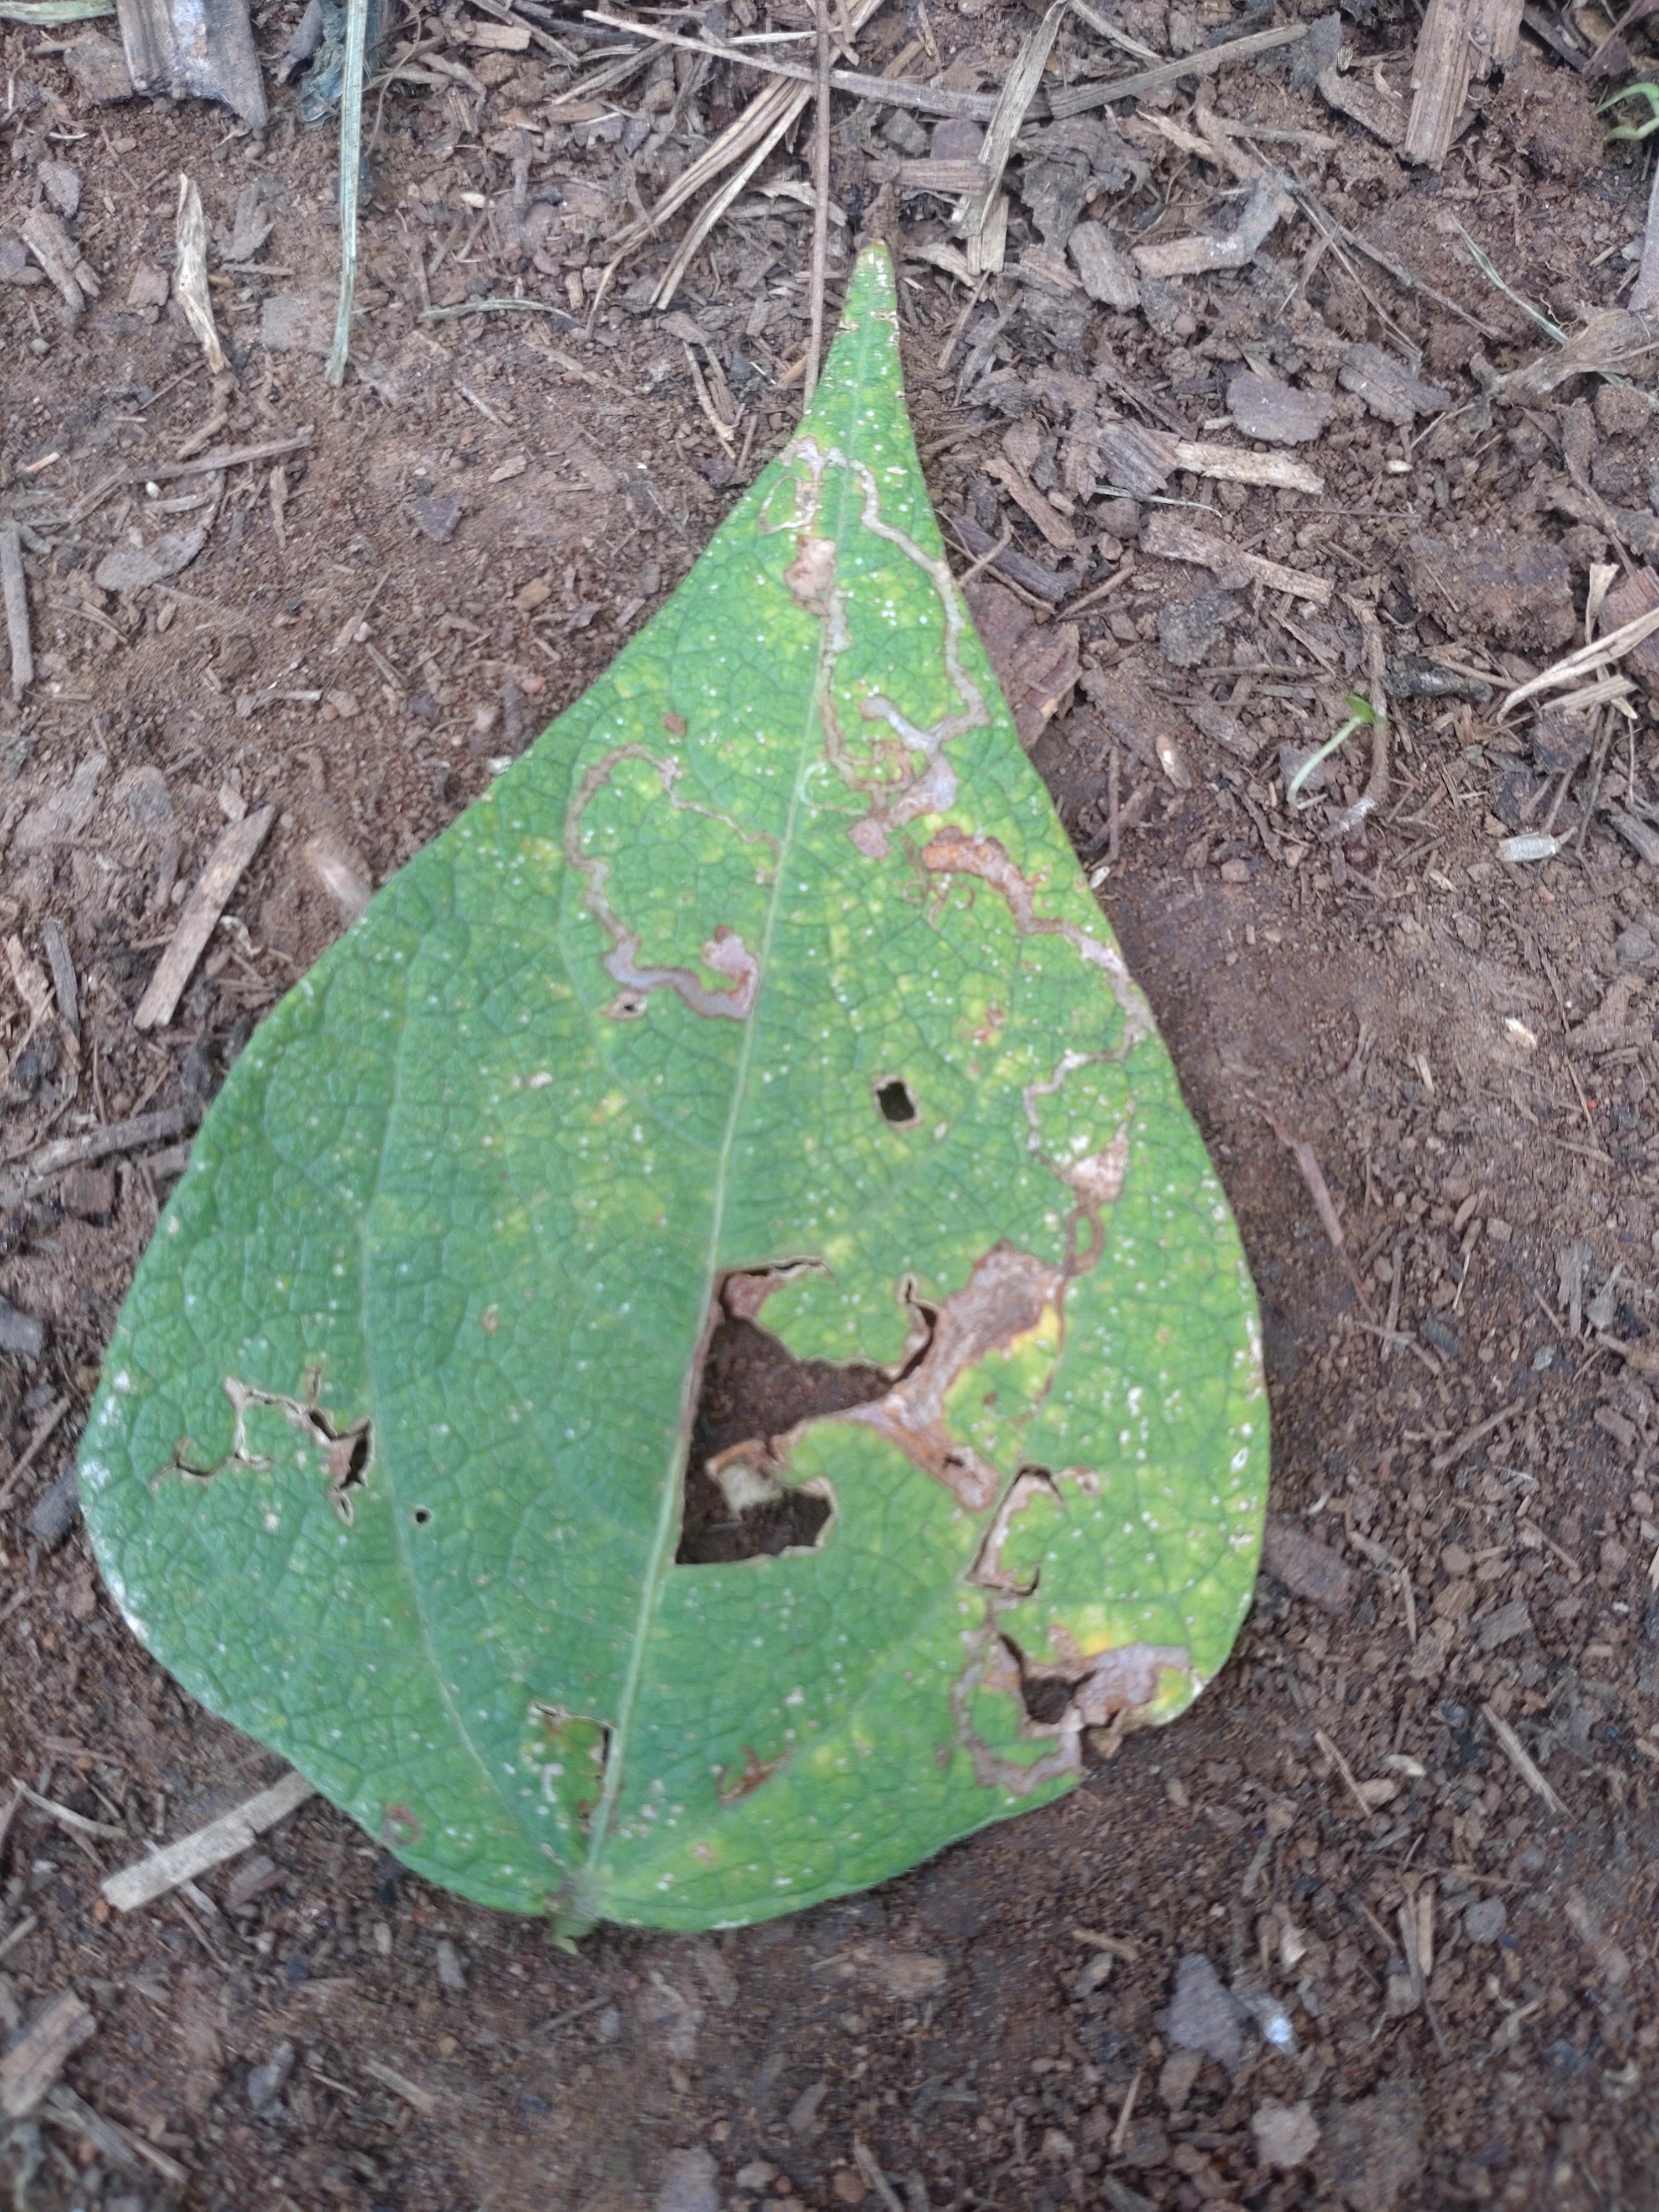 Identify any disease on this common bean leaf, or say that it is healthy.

anthracnose
